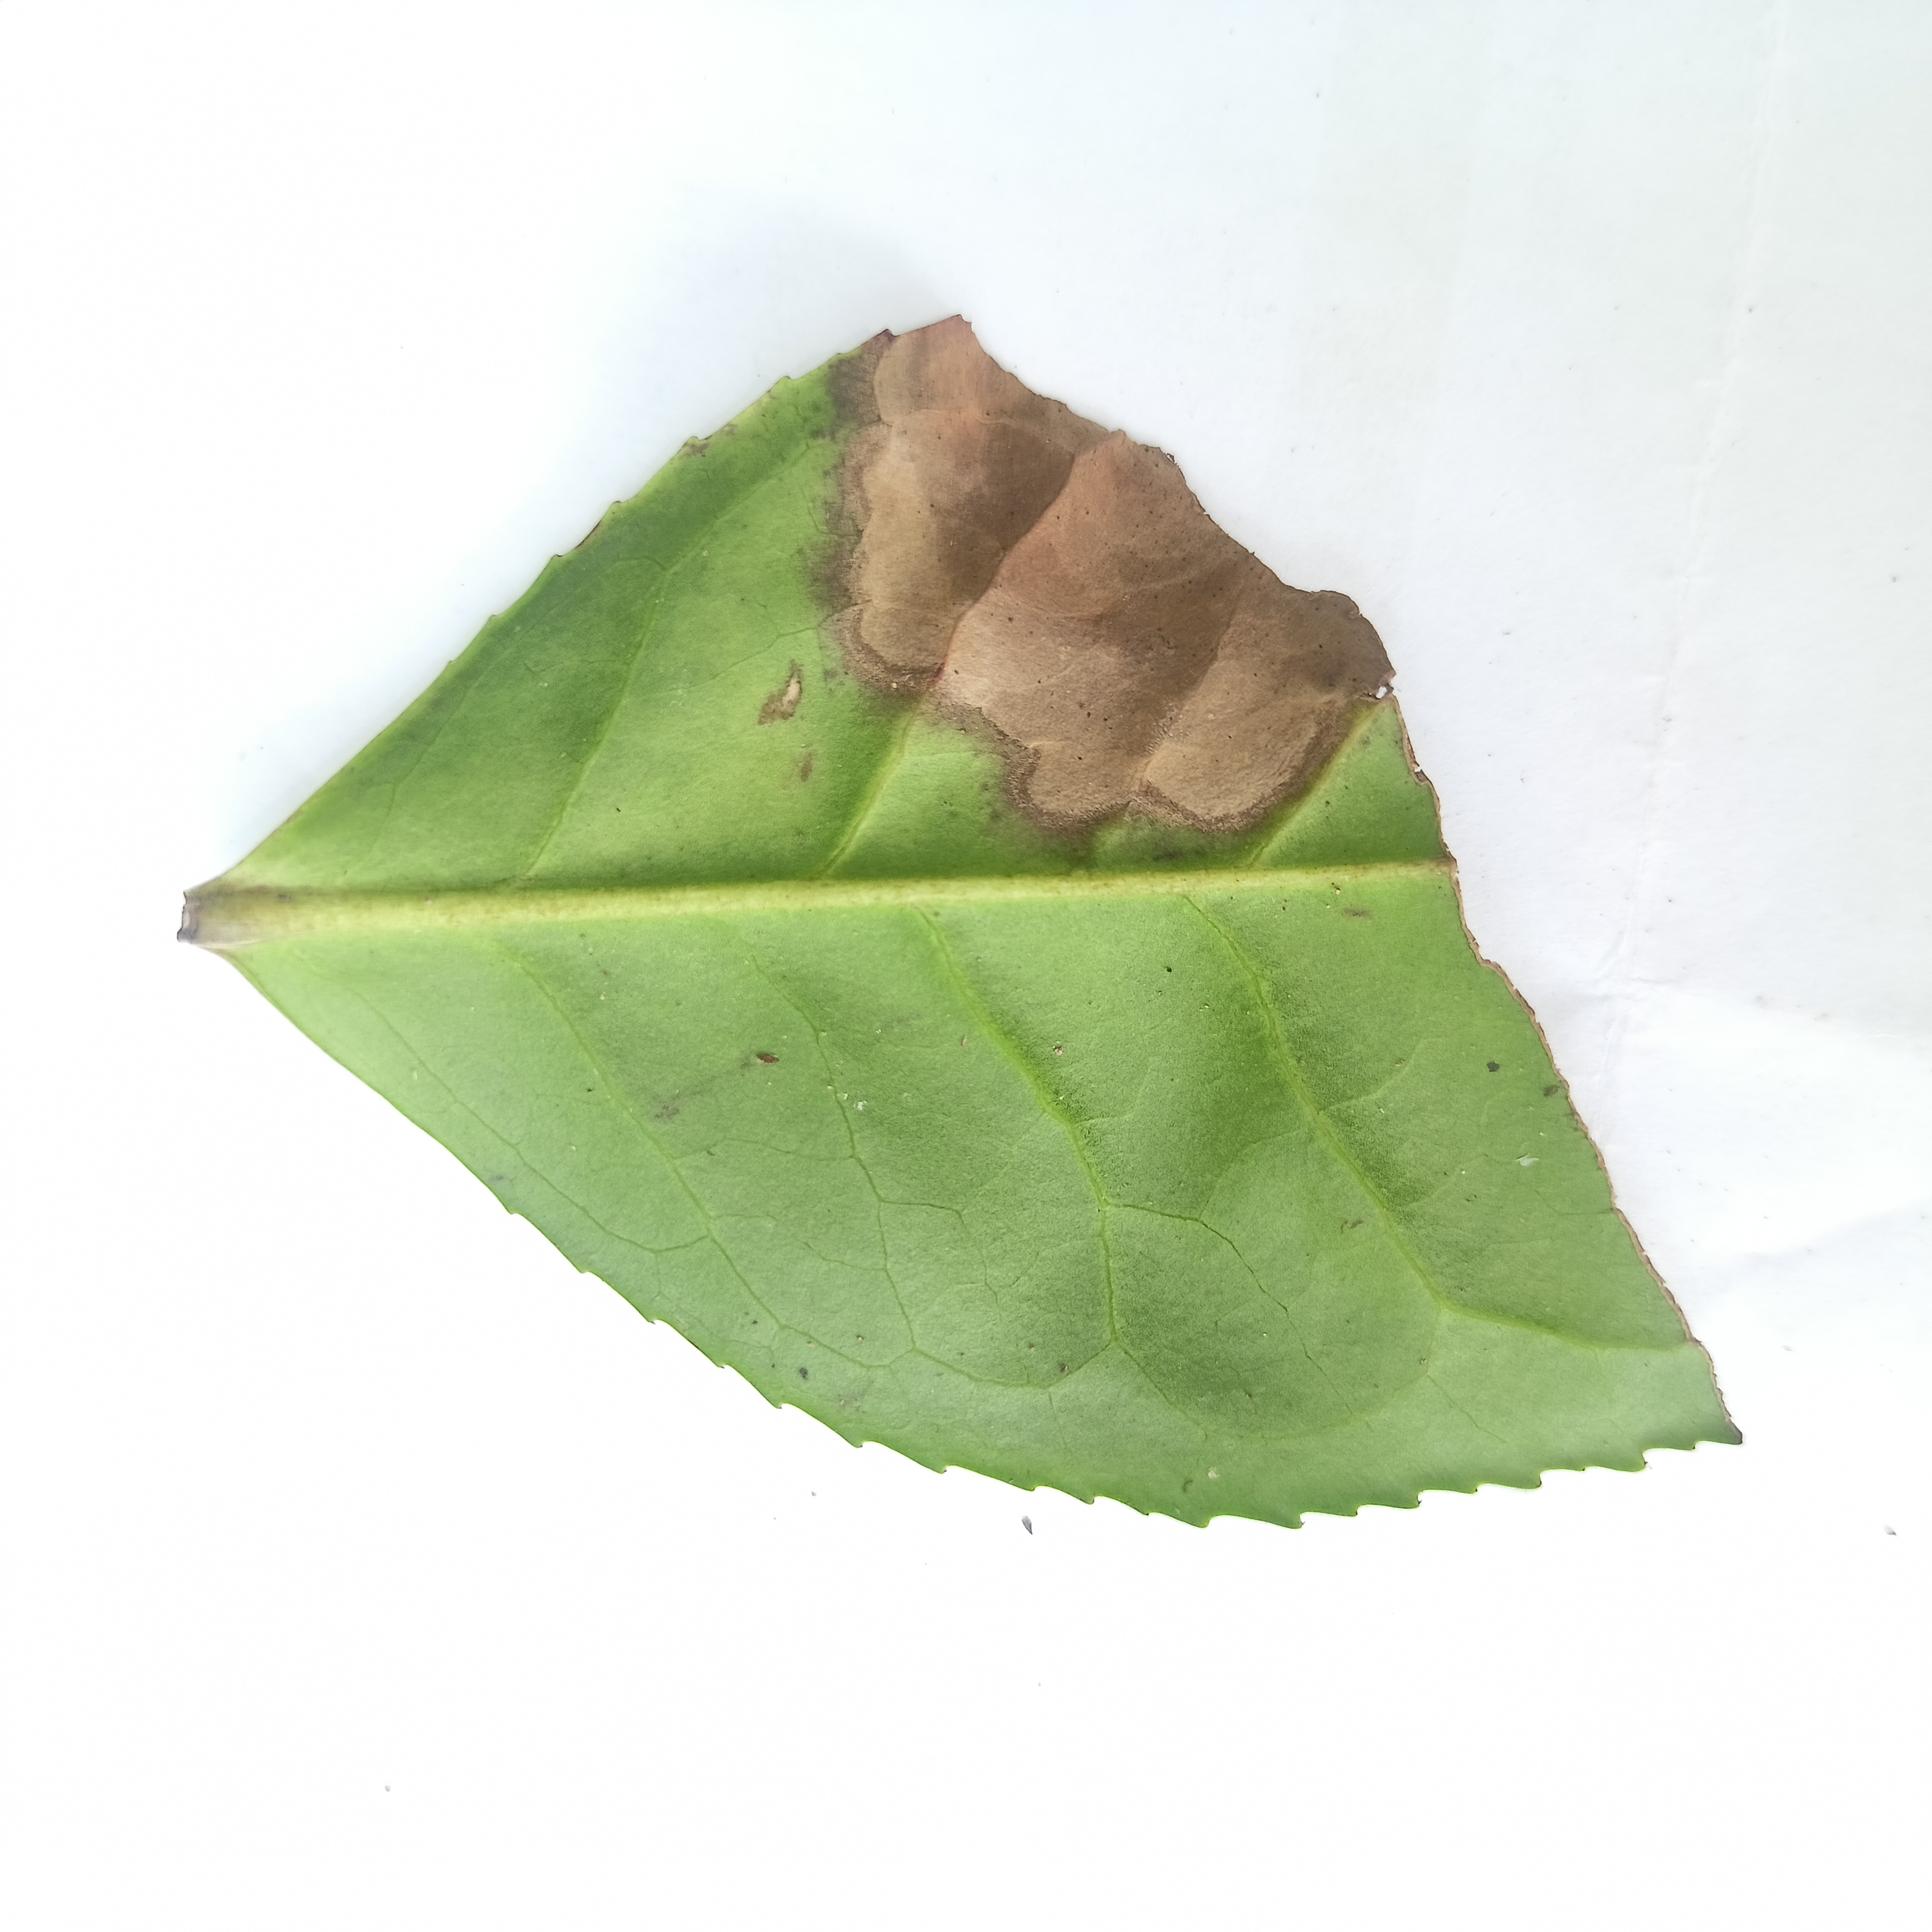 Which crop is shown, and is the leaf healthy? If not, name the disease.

tea, brown blight
